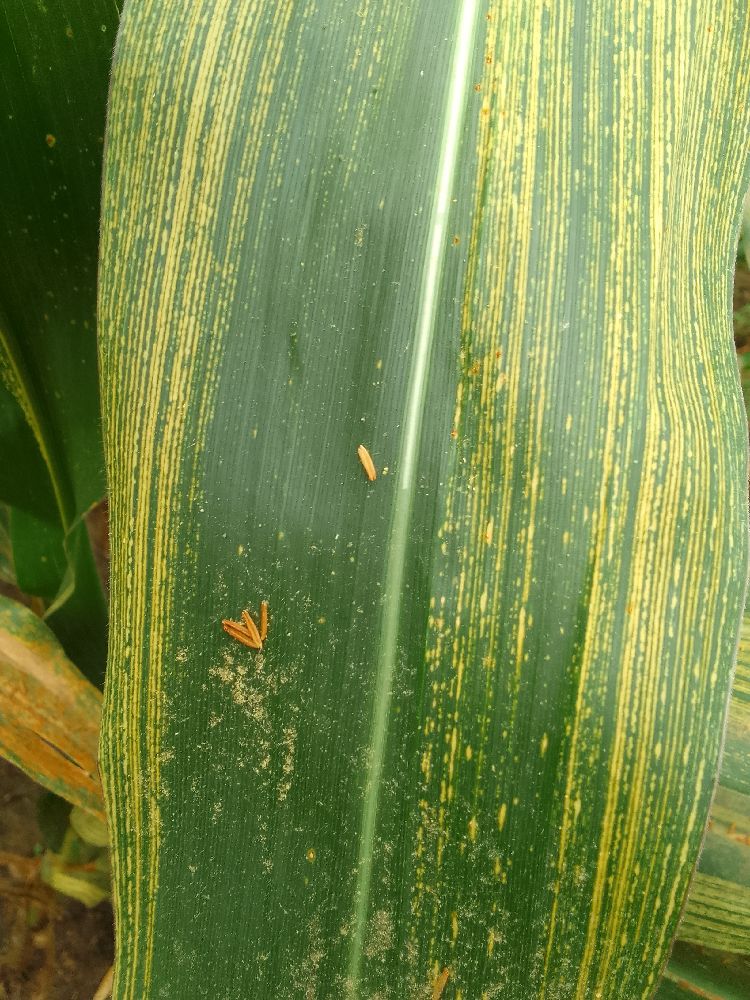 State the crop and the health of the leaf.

maize, maize streak virus
